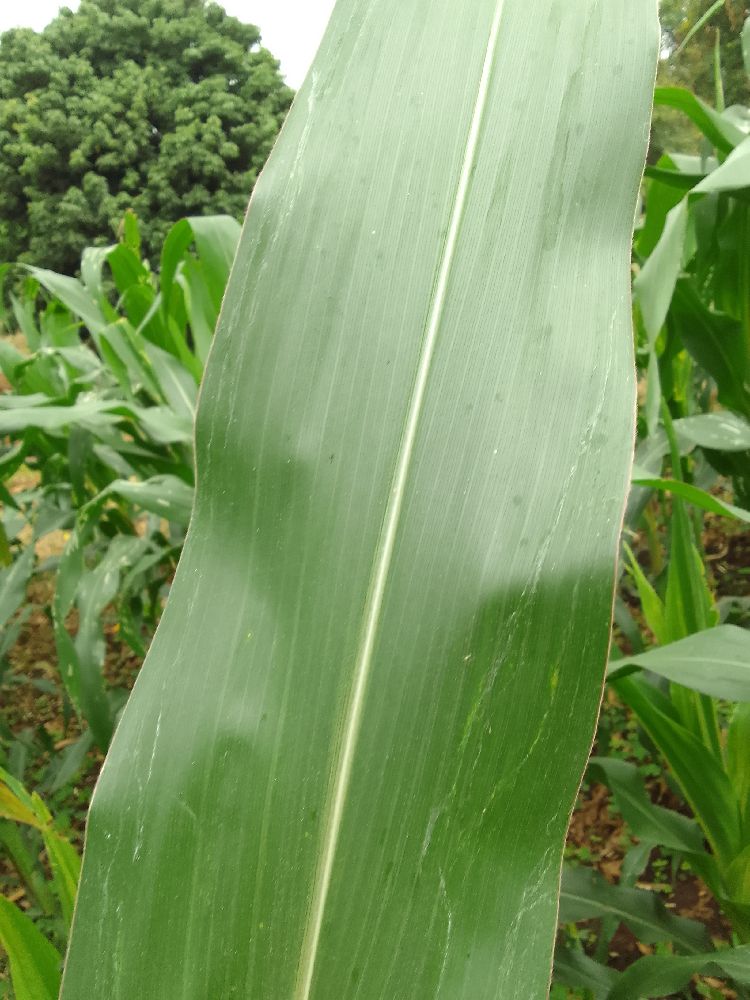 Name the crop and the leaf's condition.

maize, healthy
